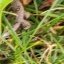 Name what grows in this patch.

grass
